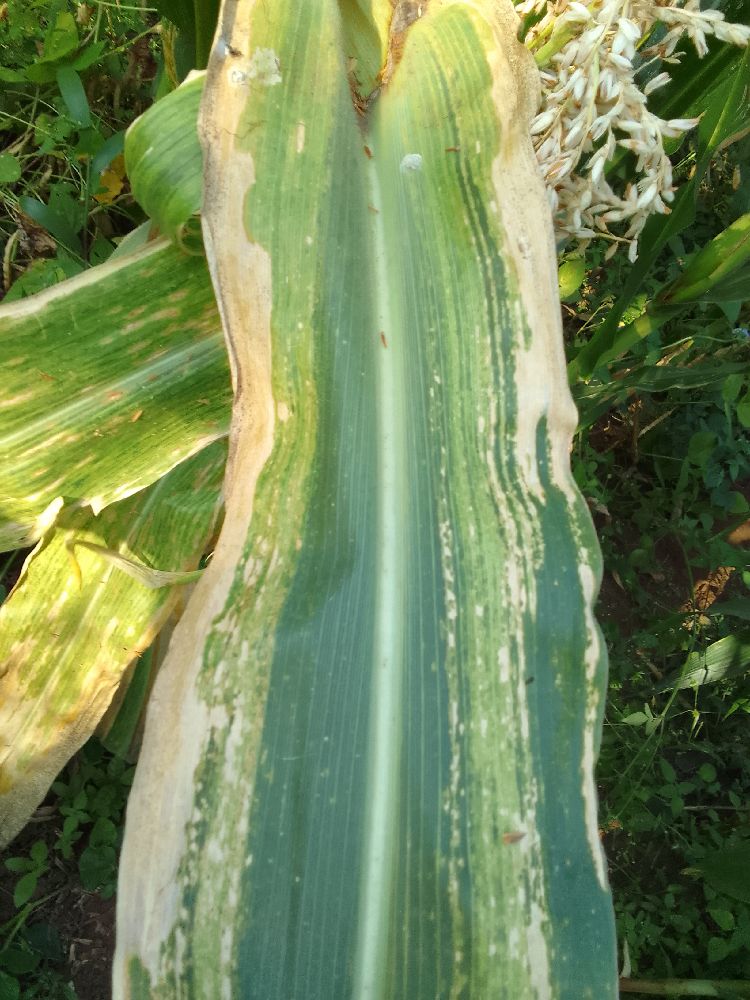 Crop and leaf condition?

maize, maize lethal necrosis
